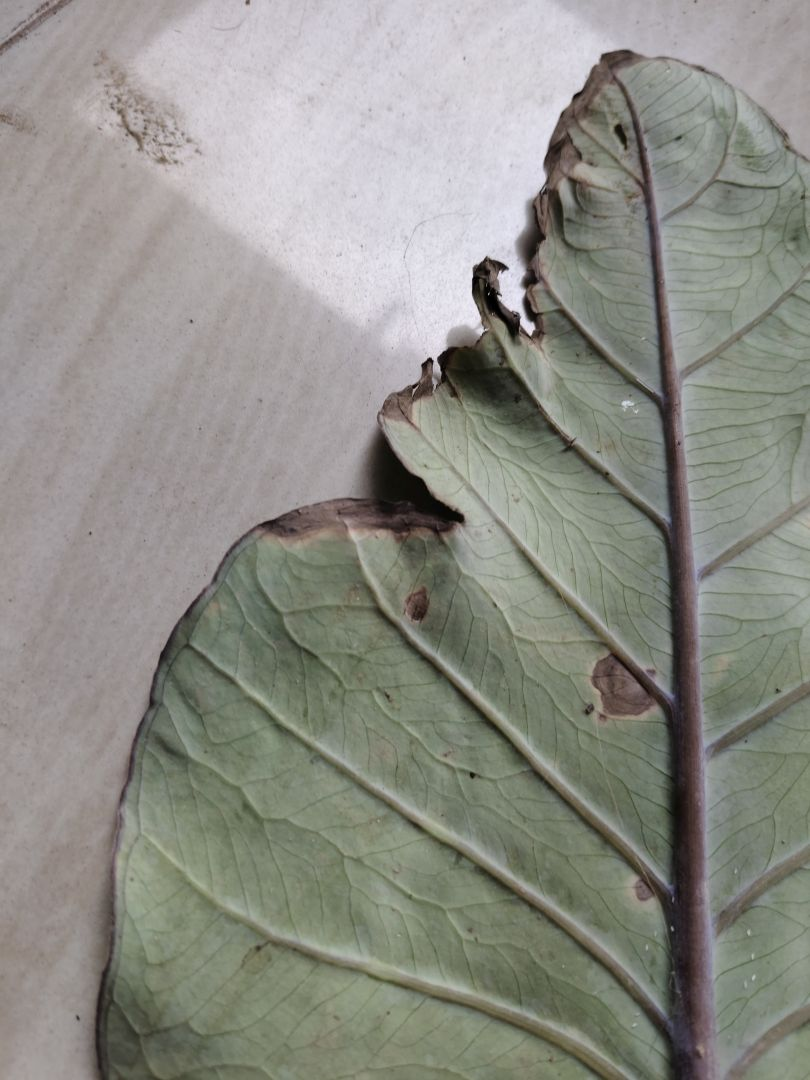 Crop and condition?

taro, leaf blight
